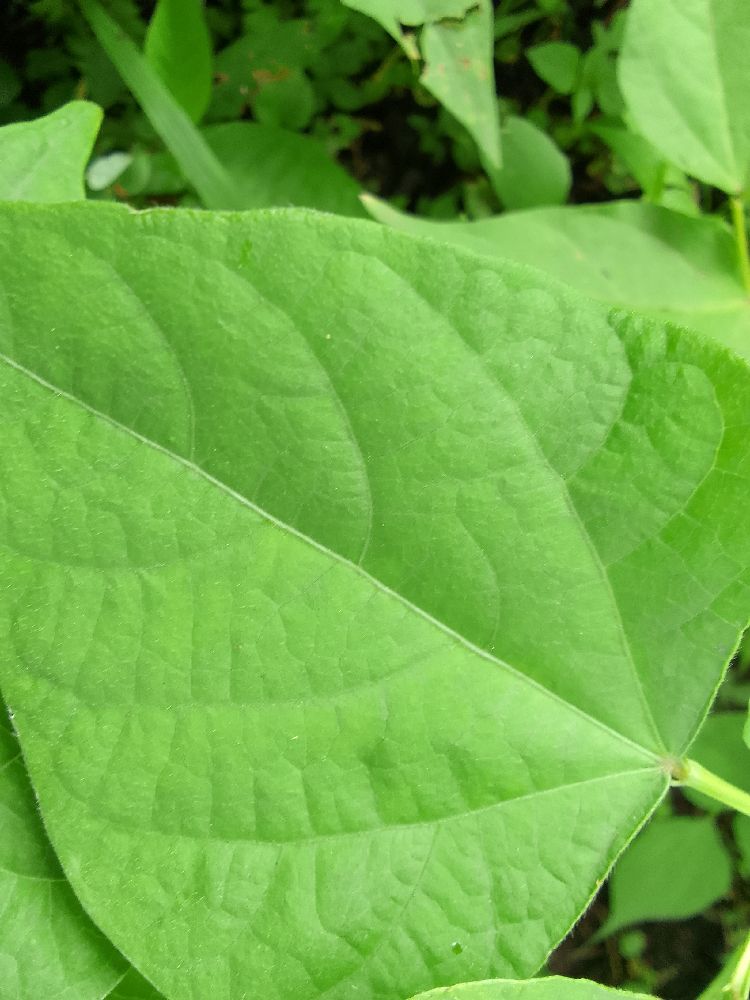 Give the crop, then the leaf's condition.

common bean, healthy
